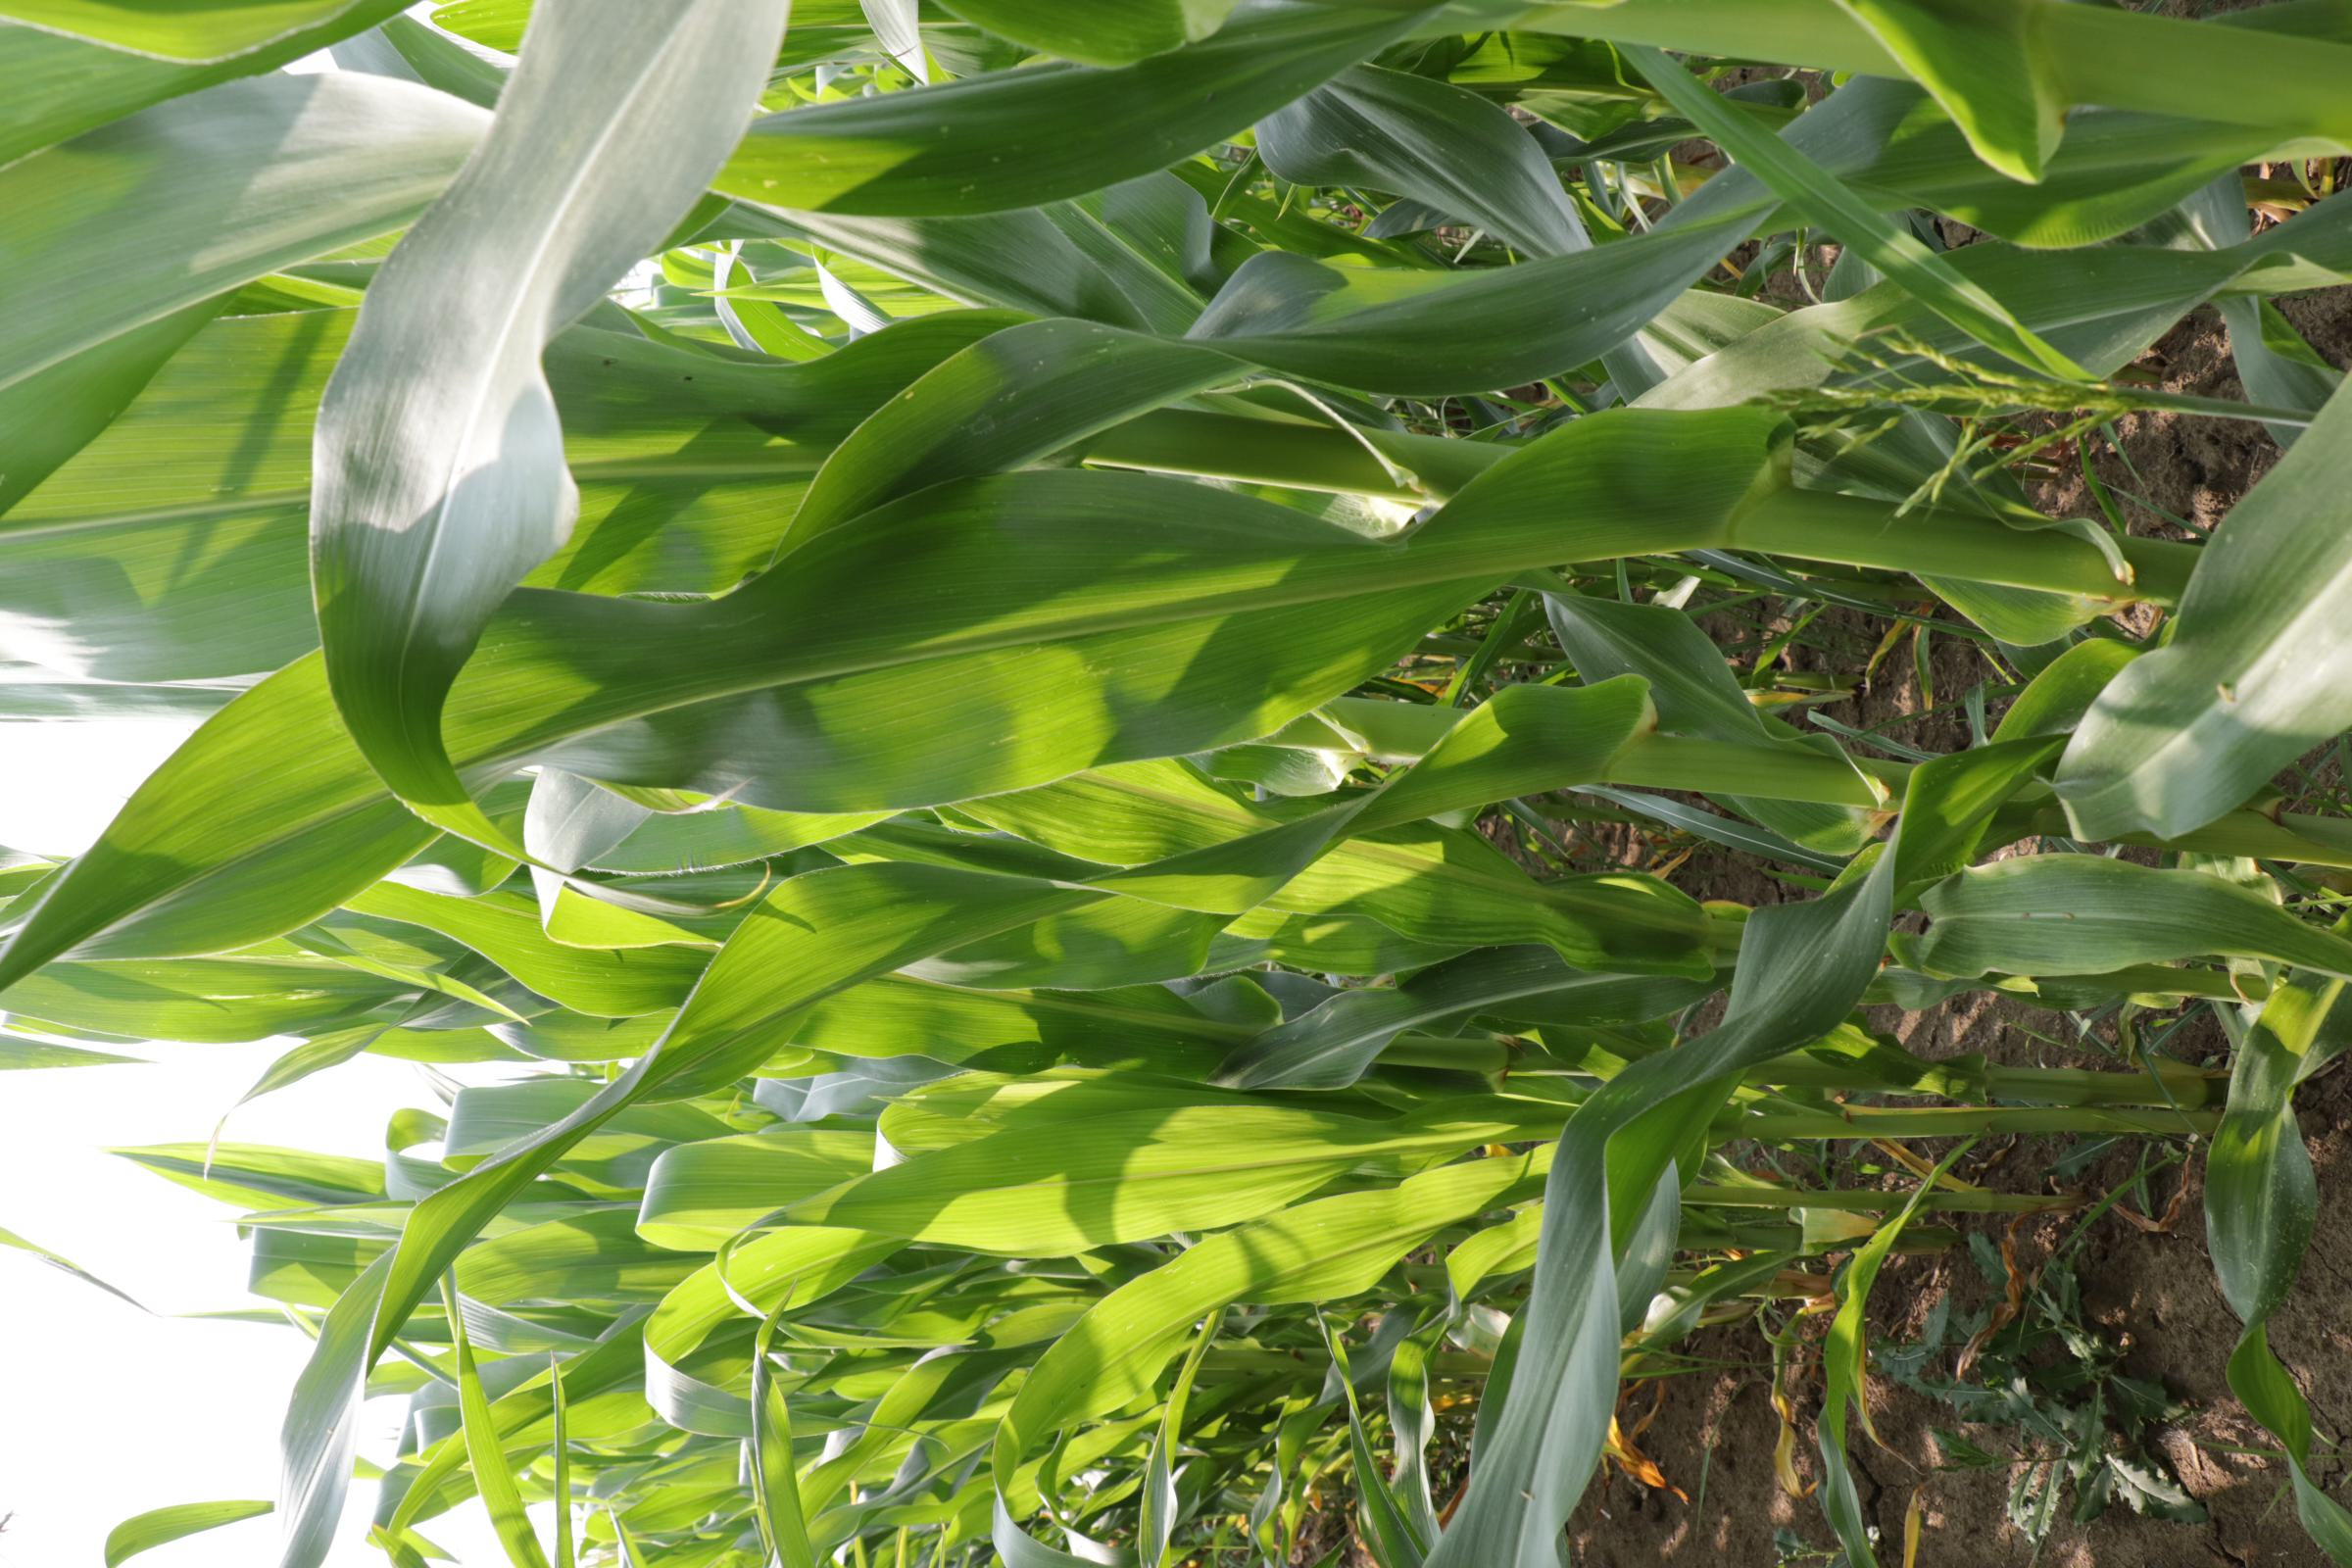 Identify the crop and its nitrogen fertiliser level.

maize, full nitrogen fertilisation
